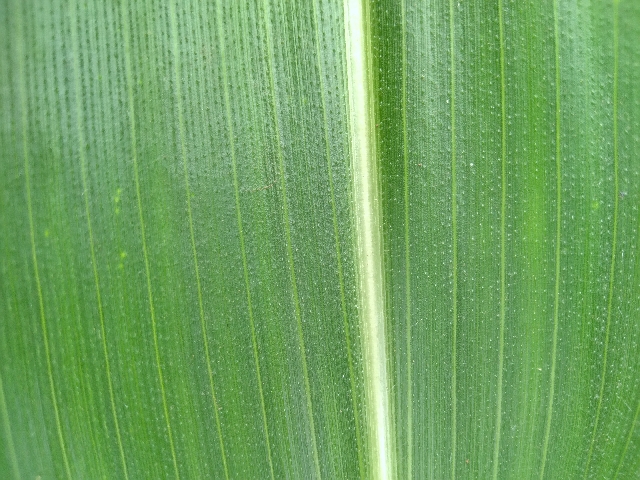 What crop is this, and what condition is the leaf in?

maize, healthy
